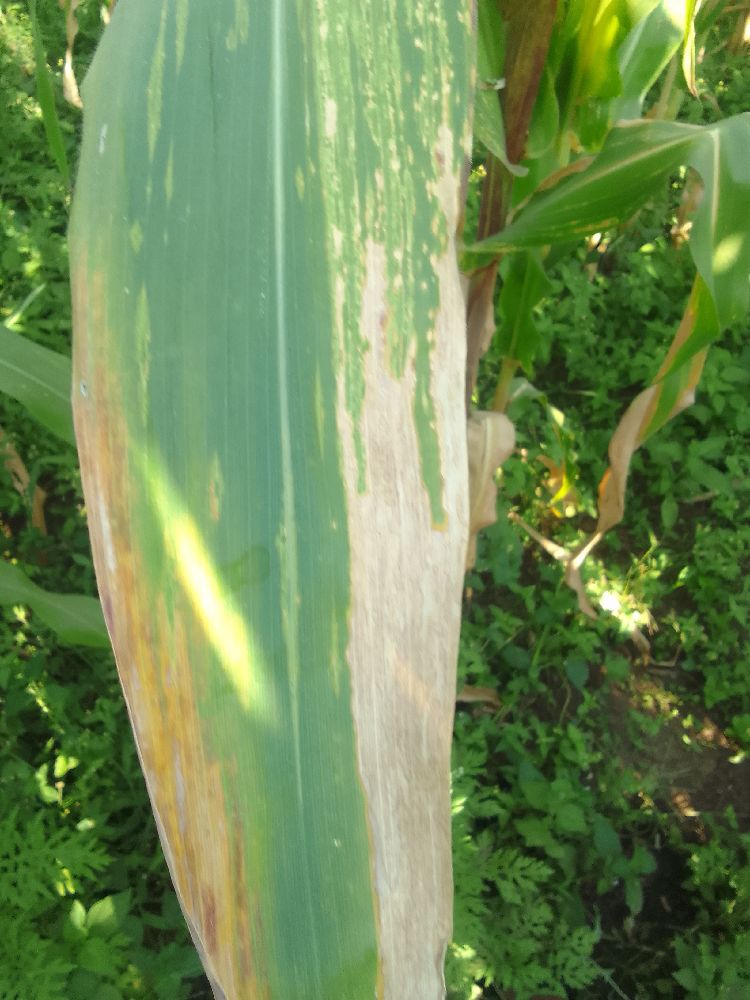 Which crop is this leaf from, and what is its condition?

maize, maize lethal necrosis
